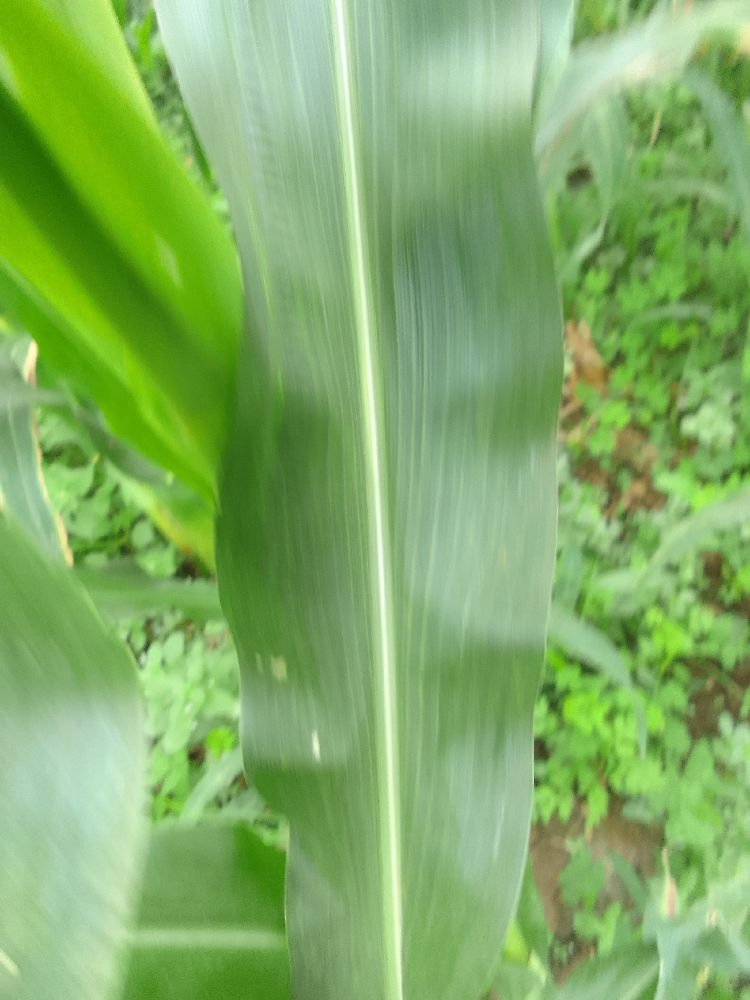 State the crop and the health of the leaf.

maize, healthy
